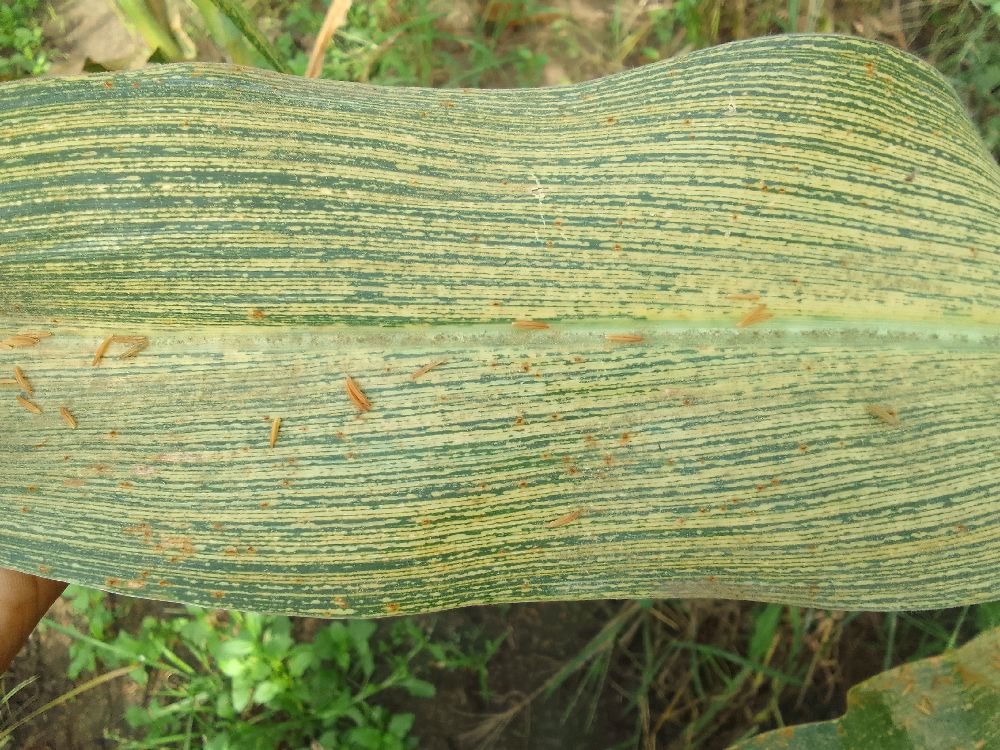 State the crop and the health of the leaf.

maize, maize streak virus
